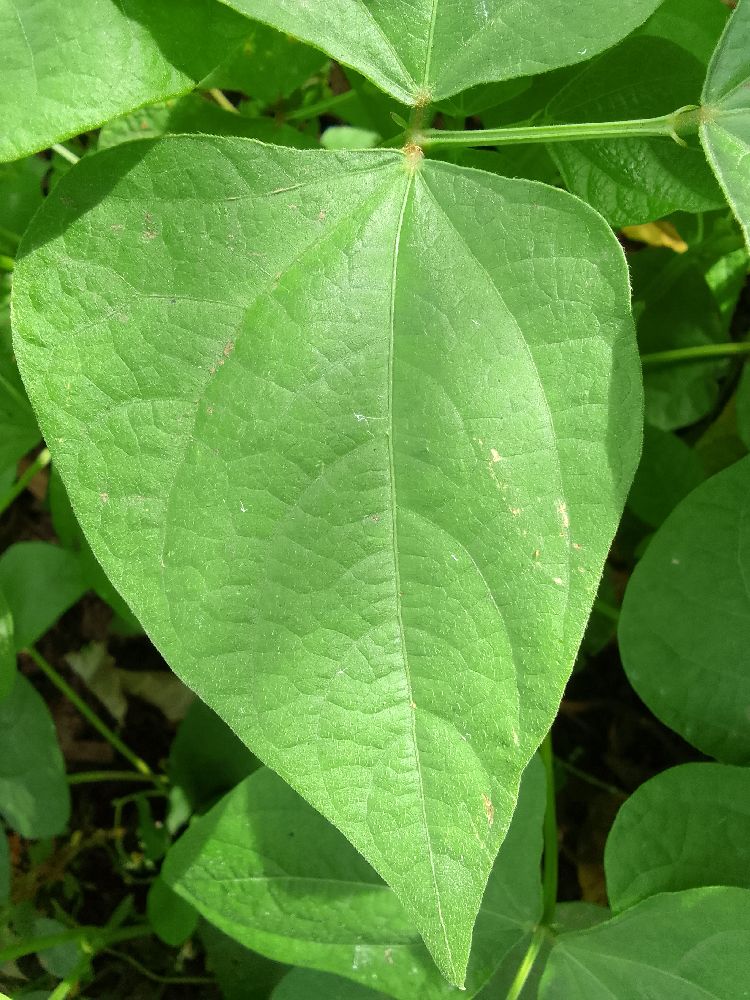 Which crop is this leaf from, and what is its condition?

common bean, healthy
